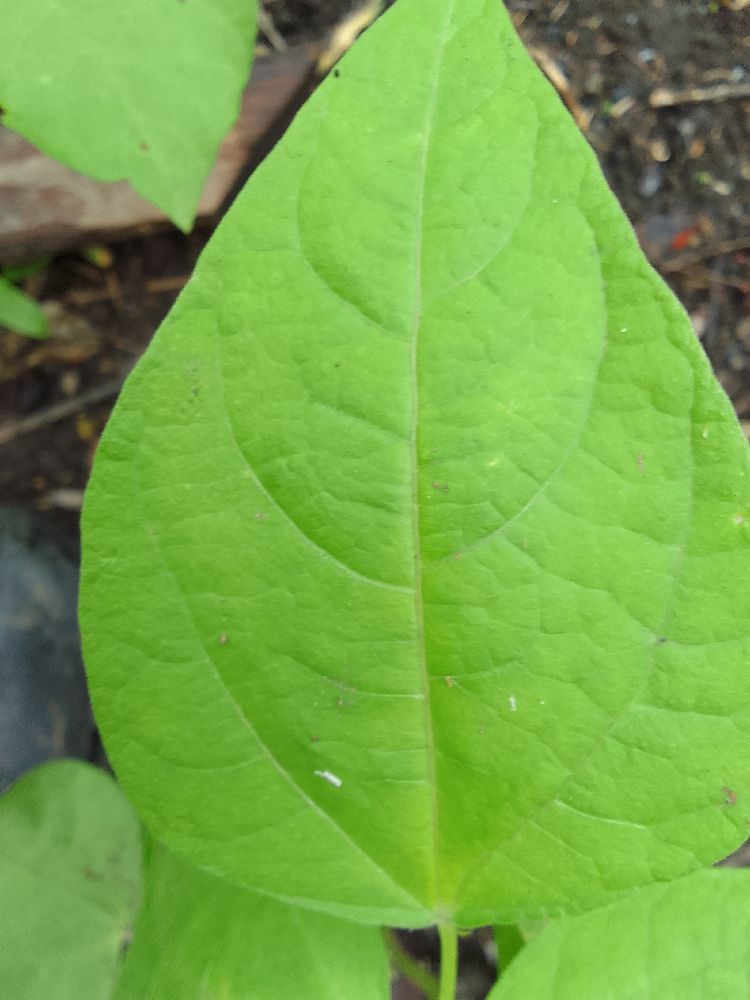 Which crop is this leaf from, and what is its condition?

common bean, healthy
